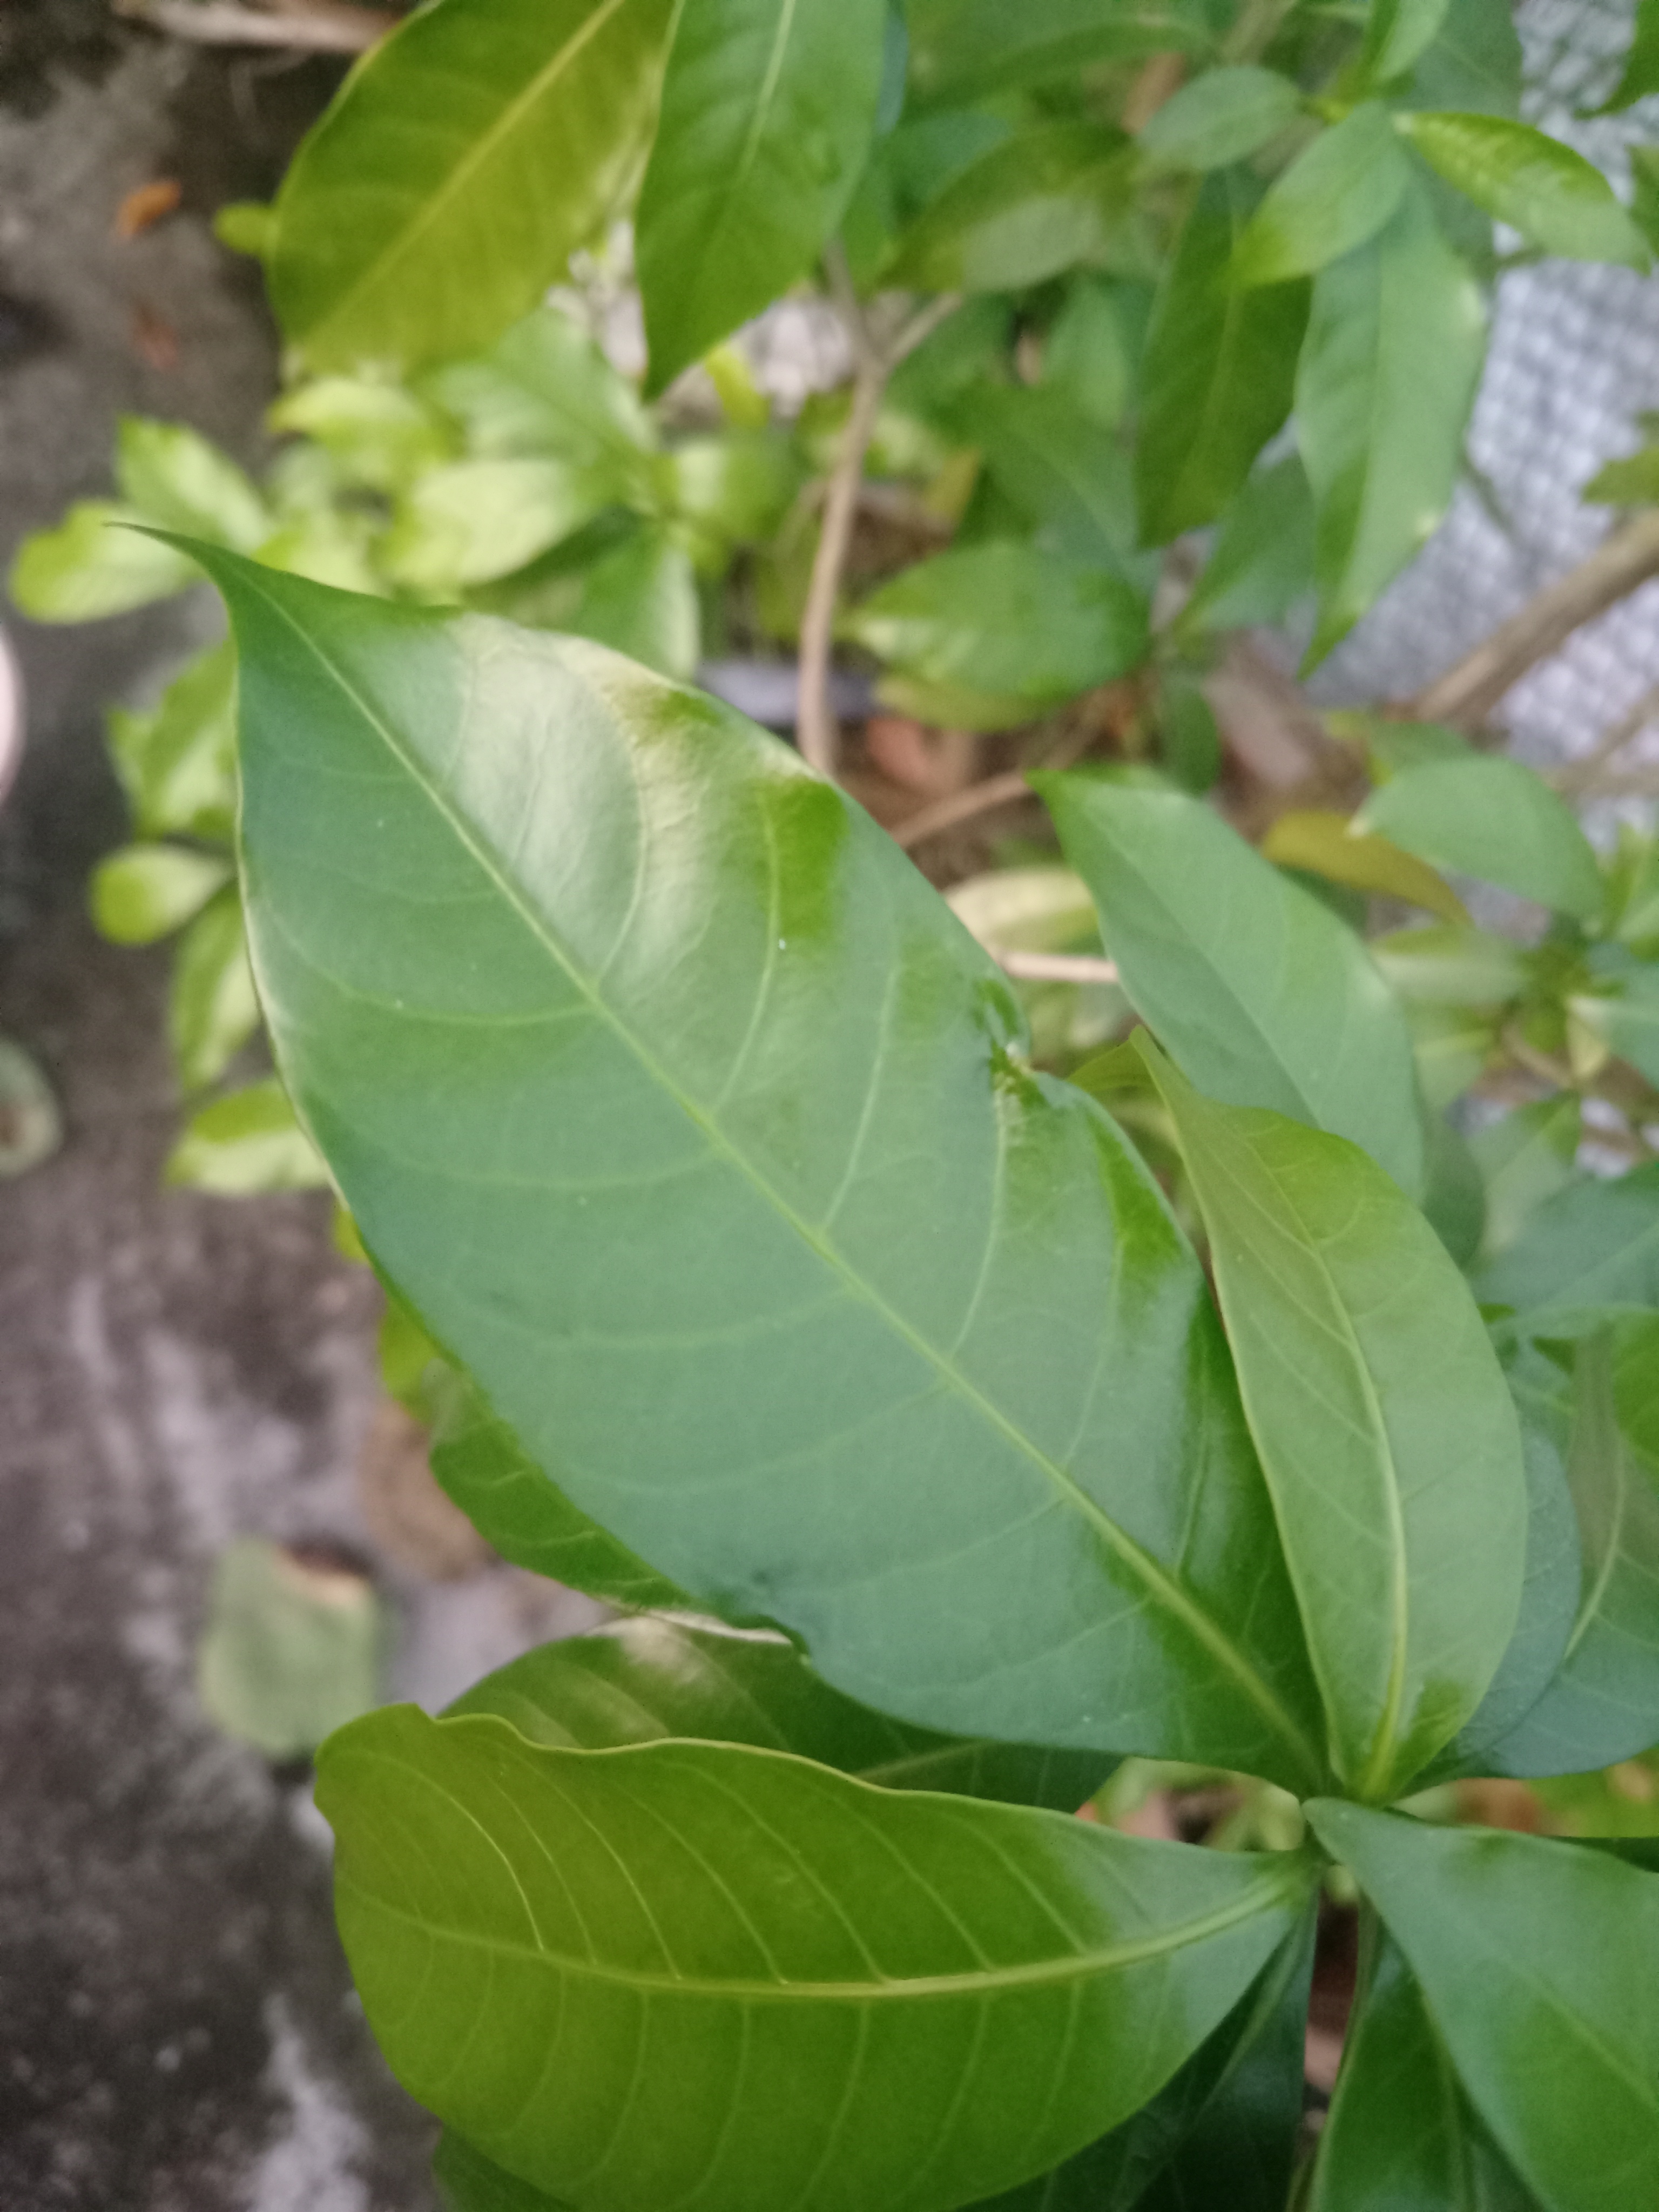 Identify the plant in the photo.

togor
